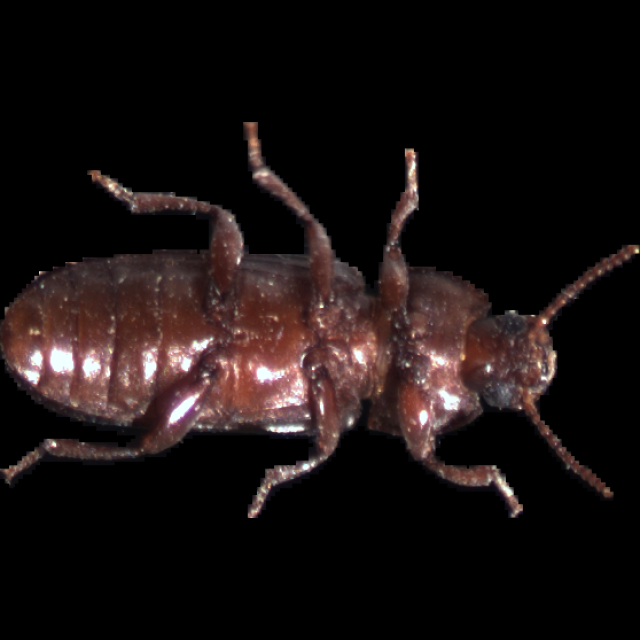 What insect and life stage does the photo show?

mealworm beetle
